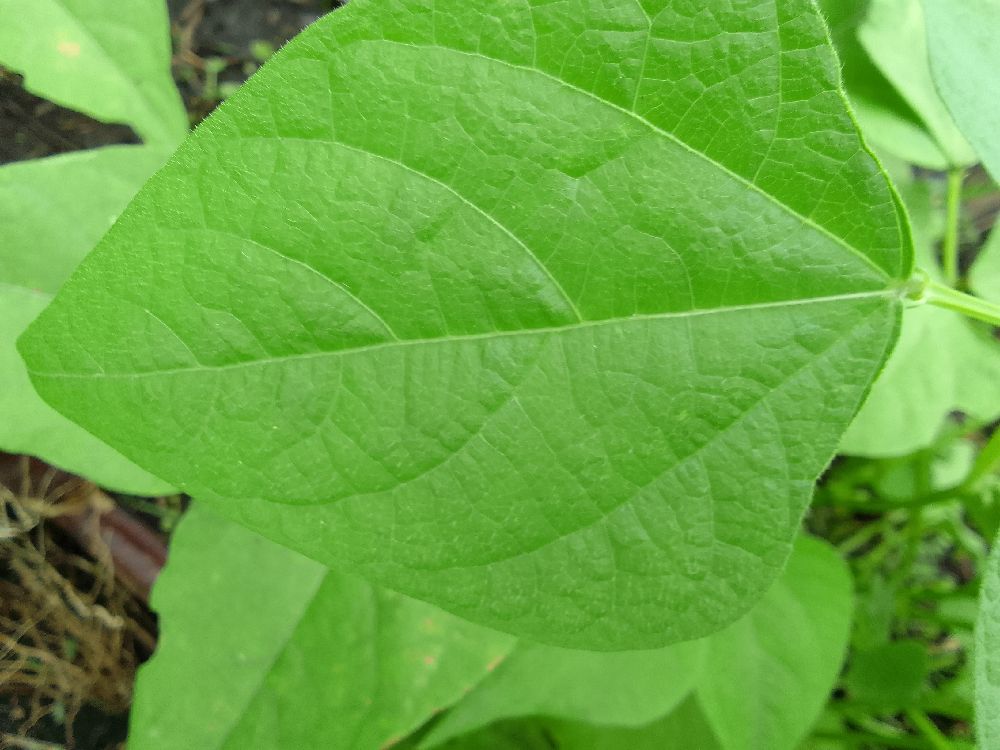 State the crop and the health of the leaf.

common bean, healthy
